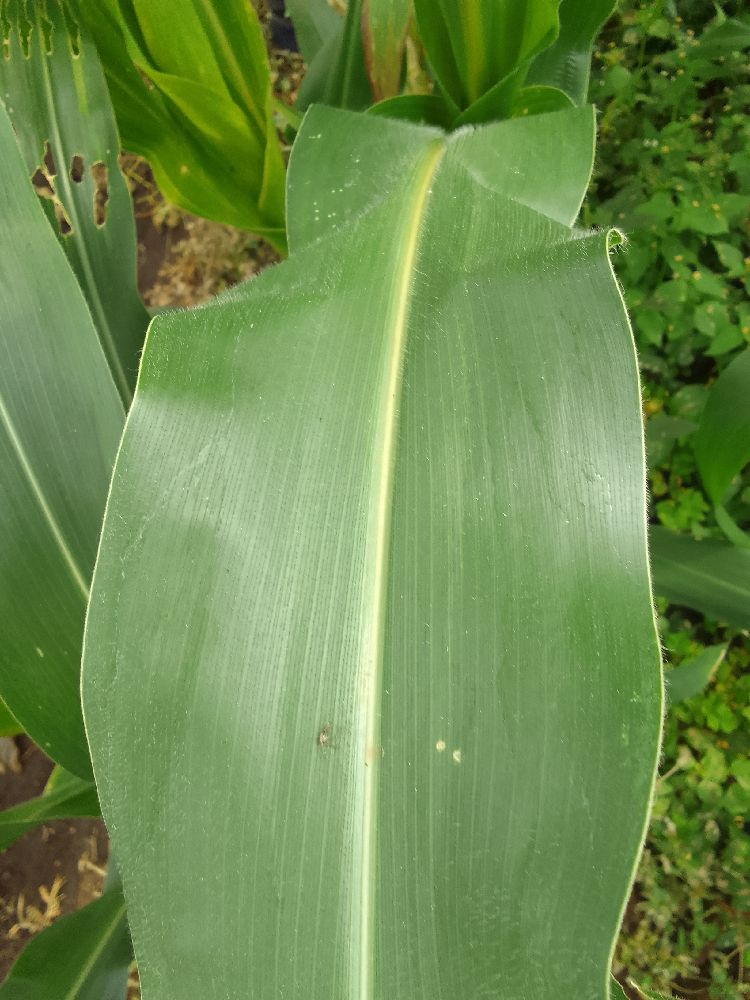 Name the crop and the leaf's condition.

maize, healthy
